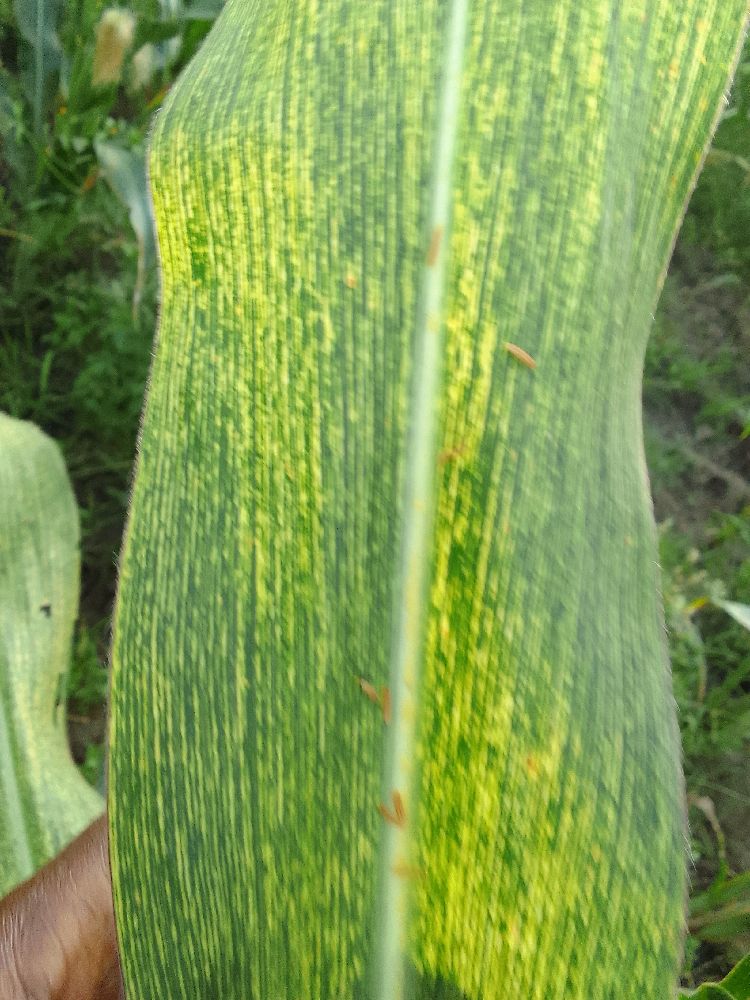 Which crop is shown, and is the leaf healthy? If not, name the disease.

maize, maize streak virus
